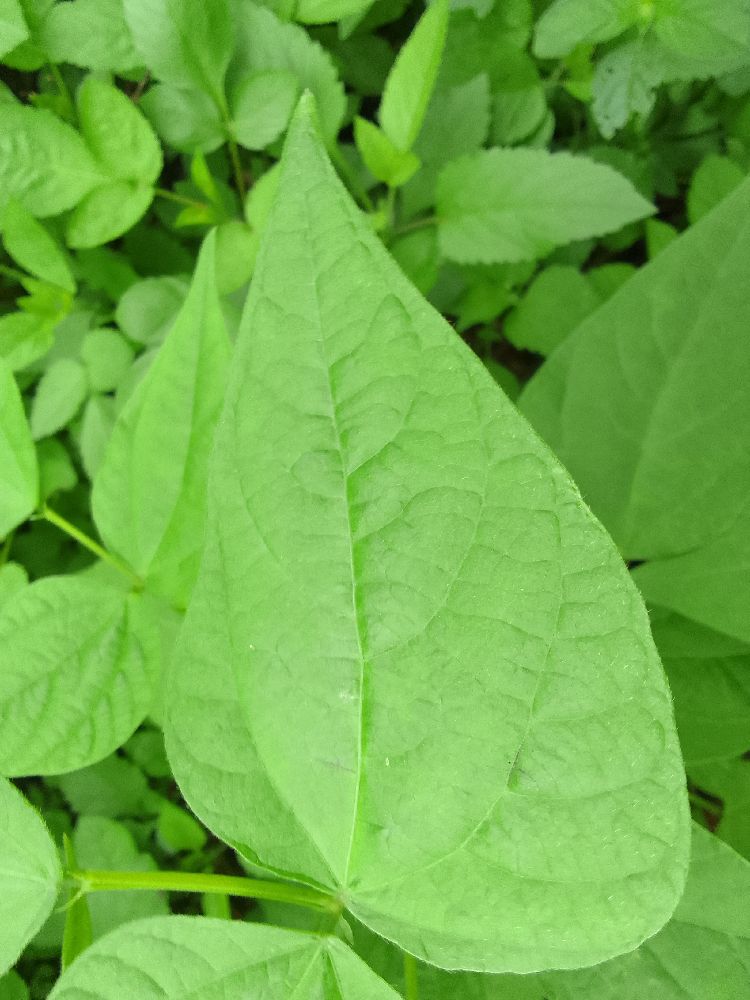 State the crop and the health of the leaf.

common bean, healthy
